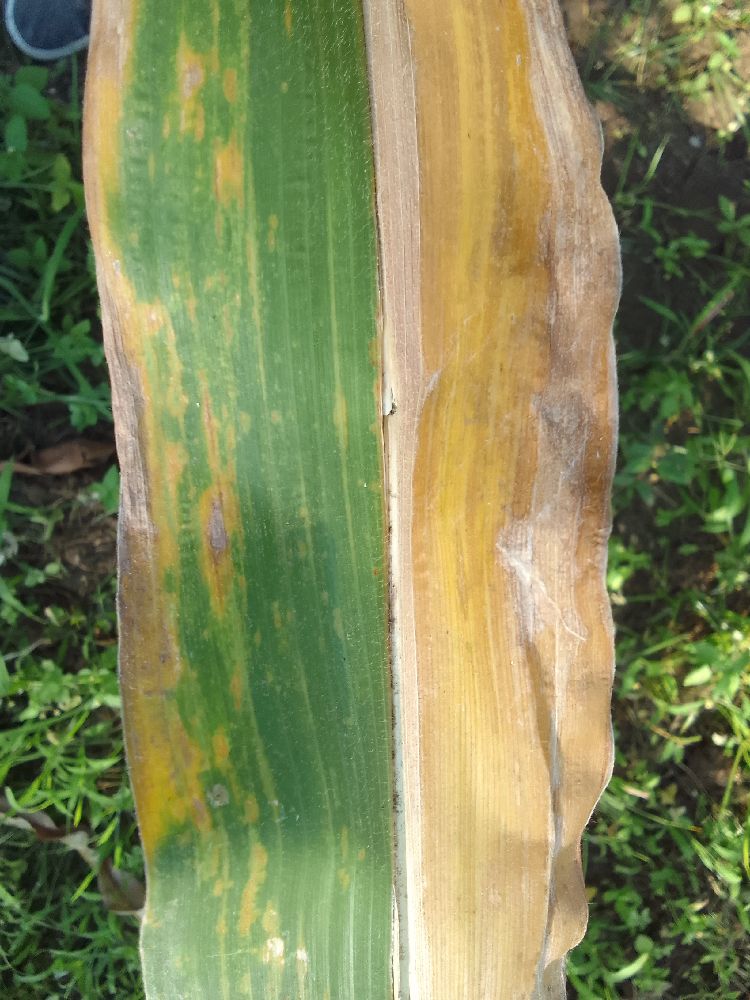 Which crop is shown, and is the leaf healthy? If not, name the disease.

maize, maize lethal necrosis
